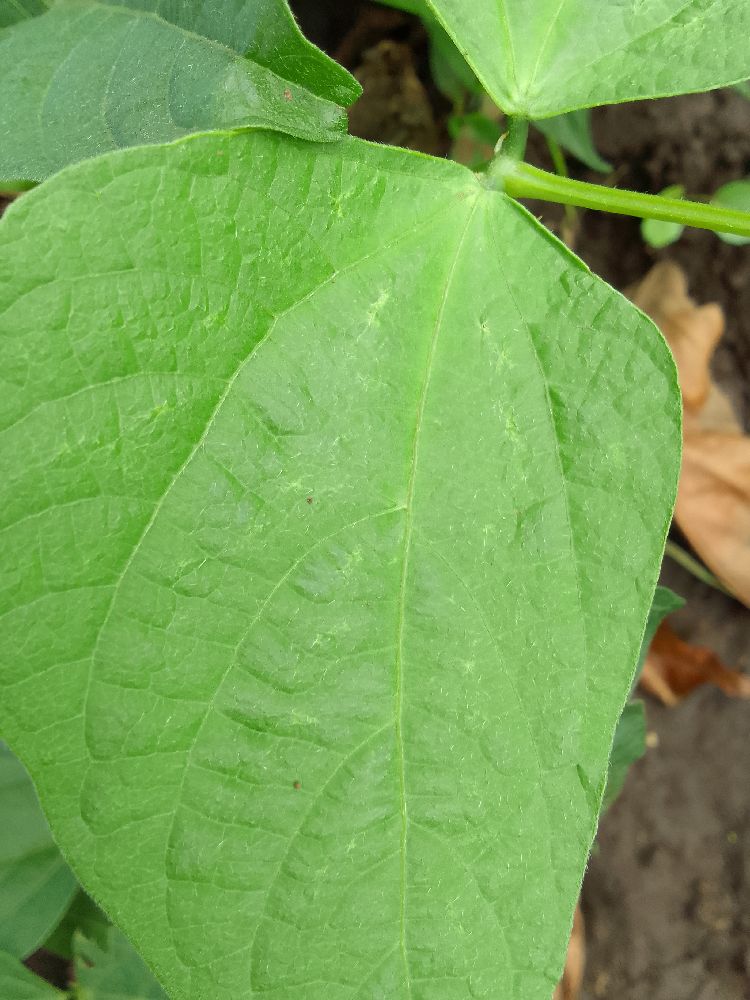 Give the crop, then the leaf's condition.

common bean, healthy
